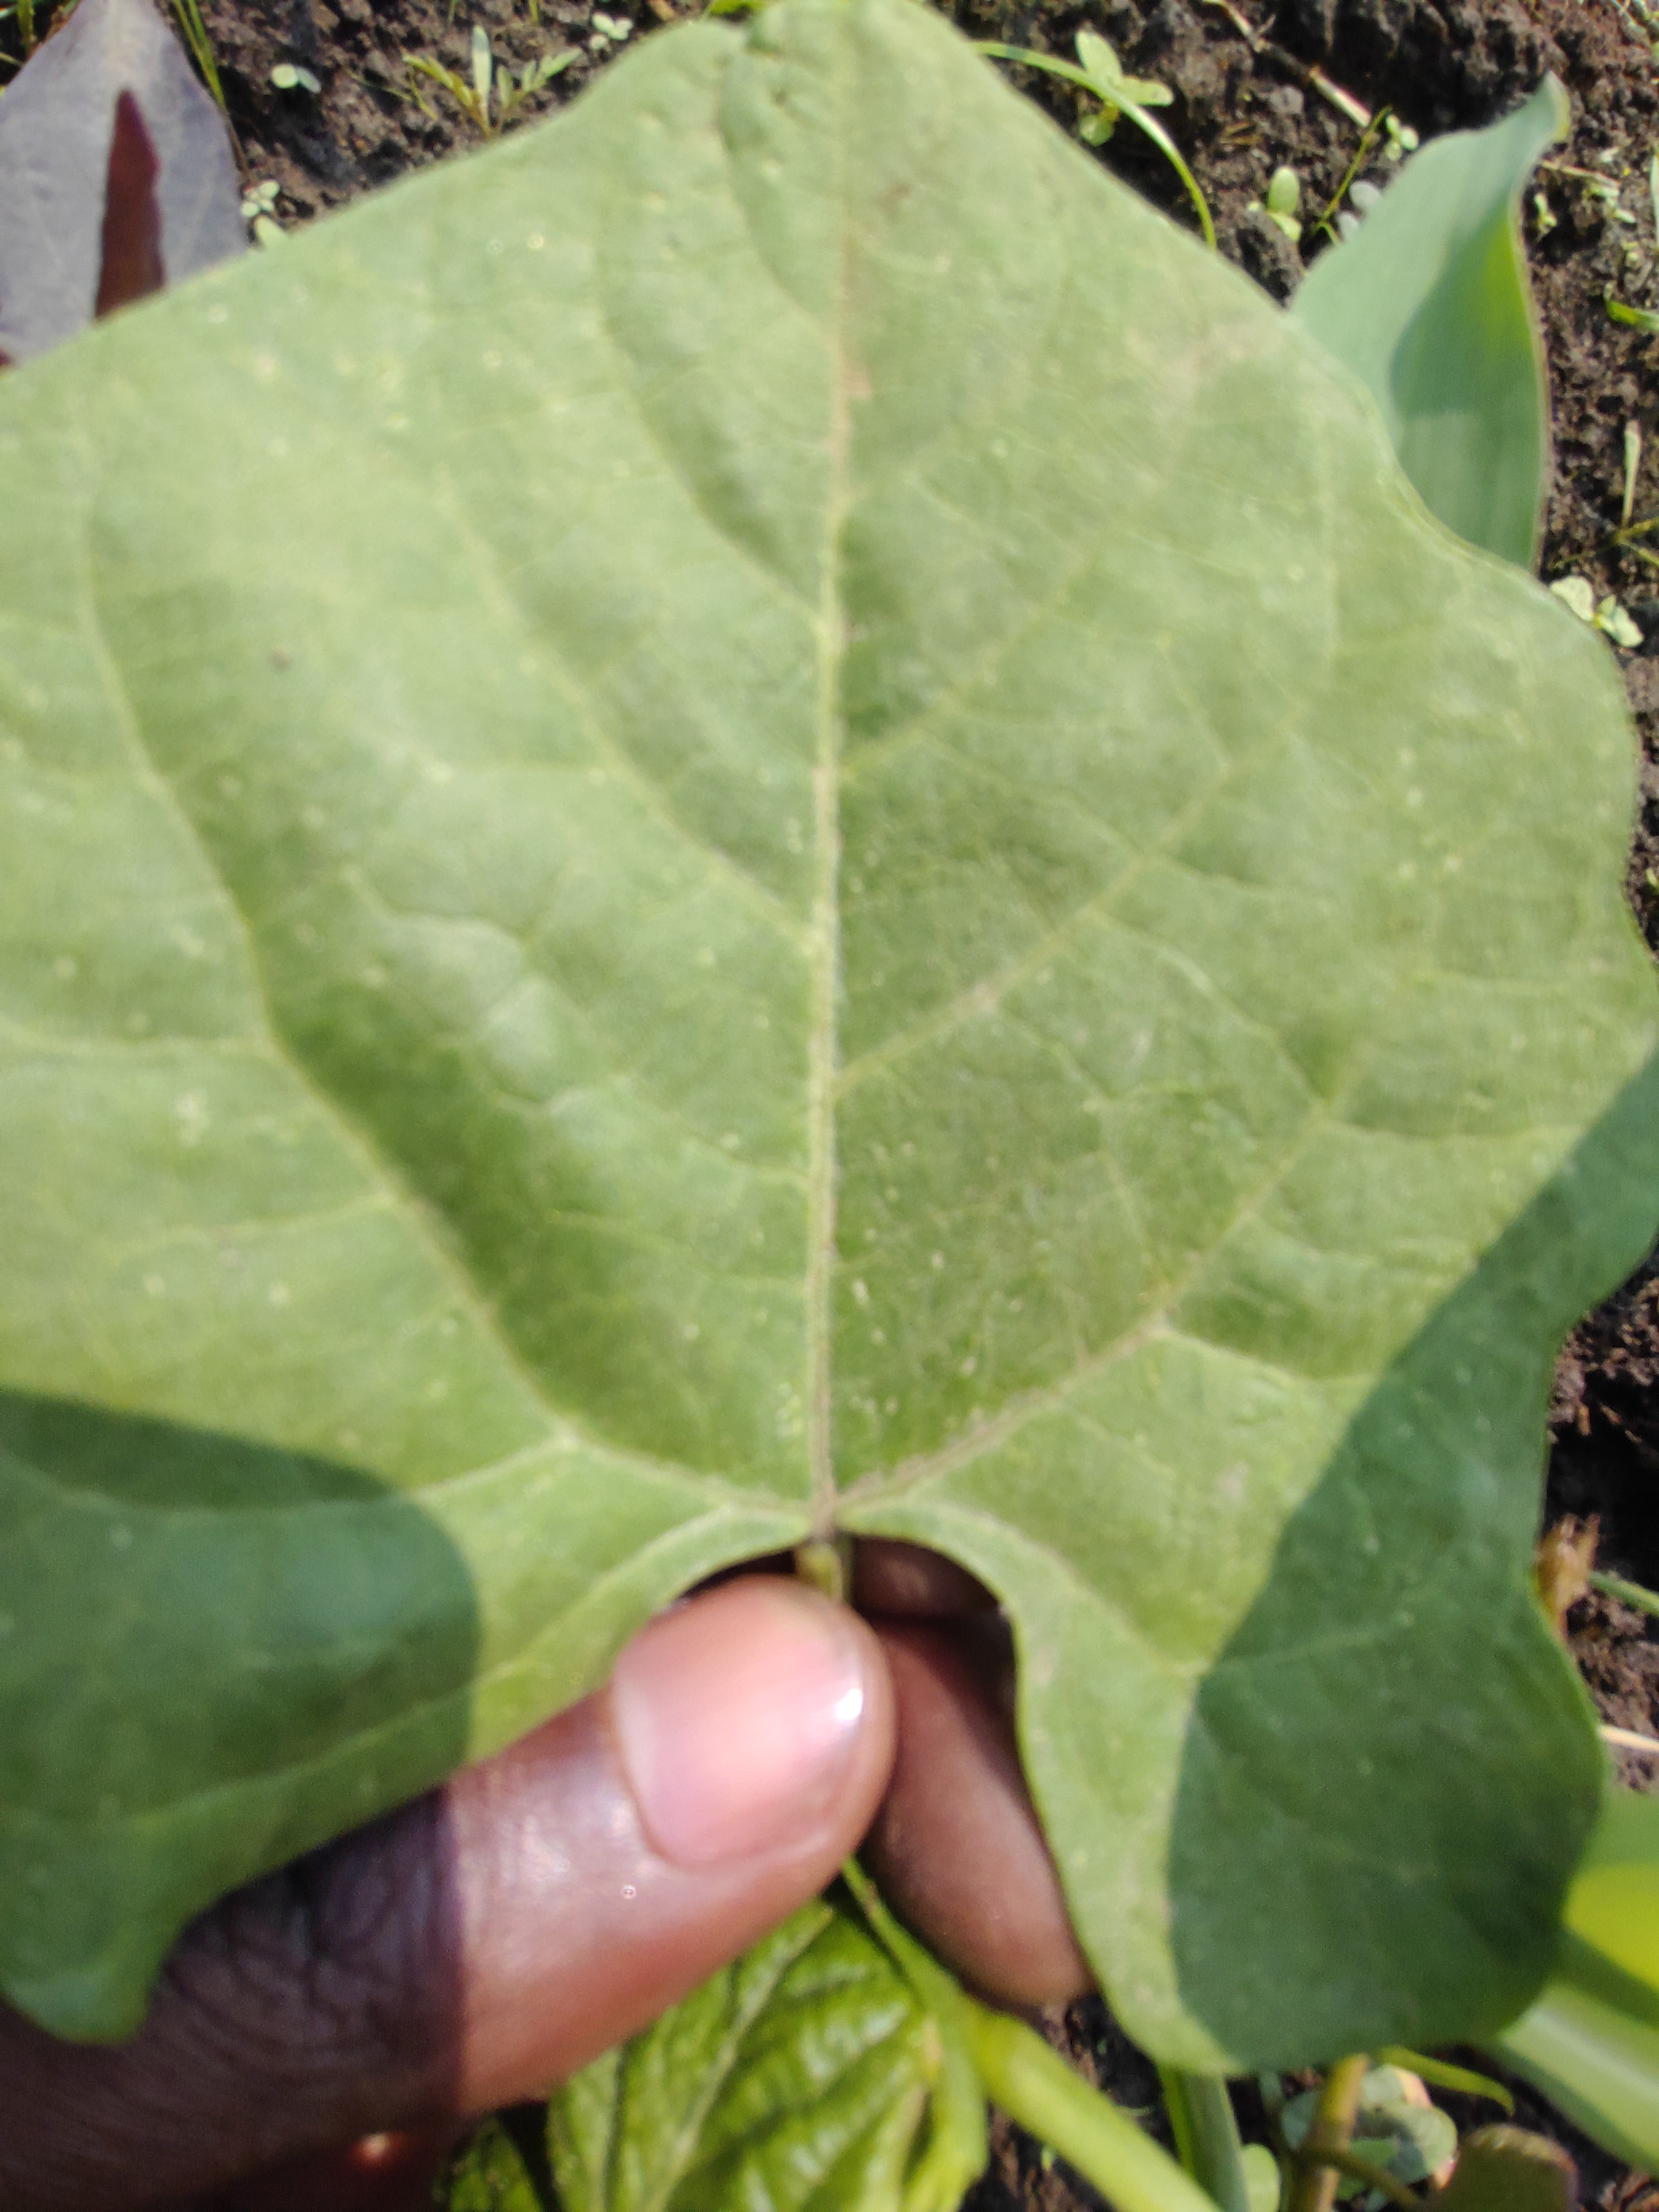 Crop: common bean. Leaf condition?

healthy
